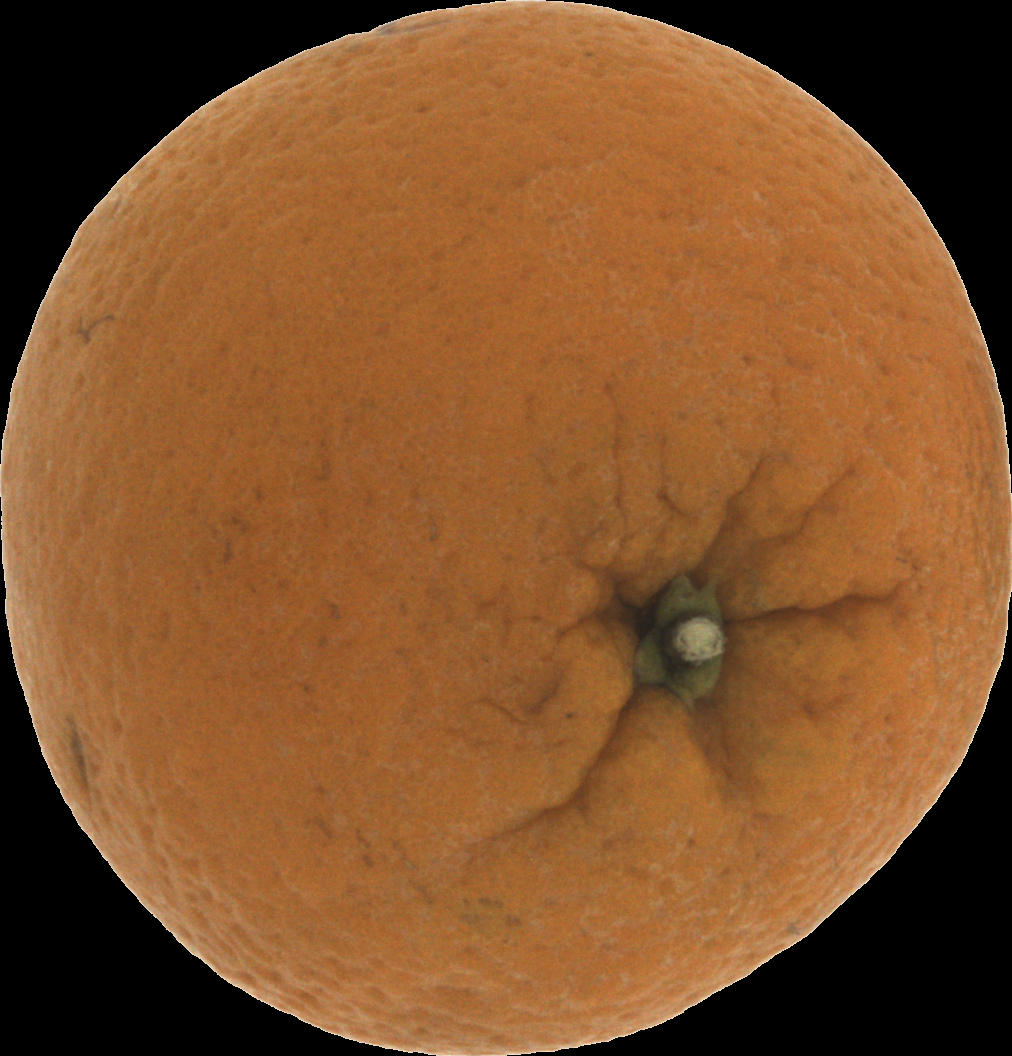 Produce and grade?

orange, bad
